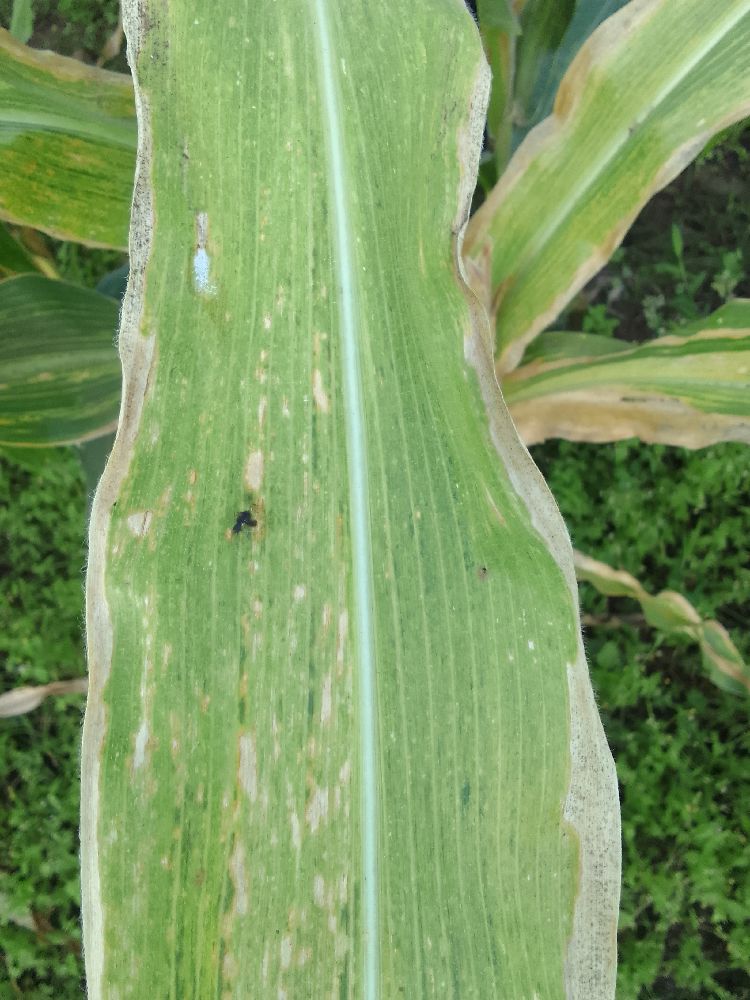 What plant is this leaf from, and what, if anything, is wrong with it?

maize, maize lethal necrosis
